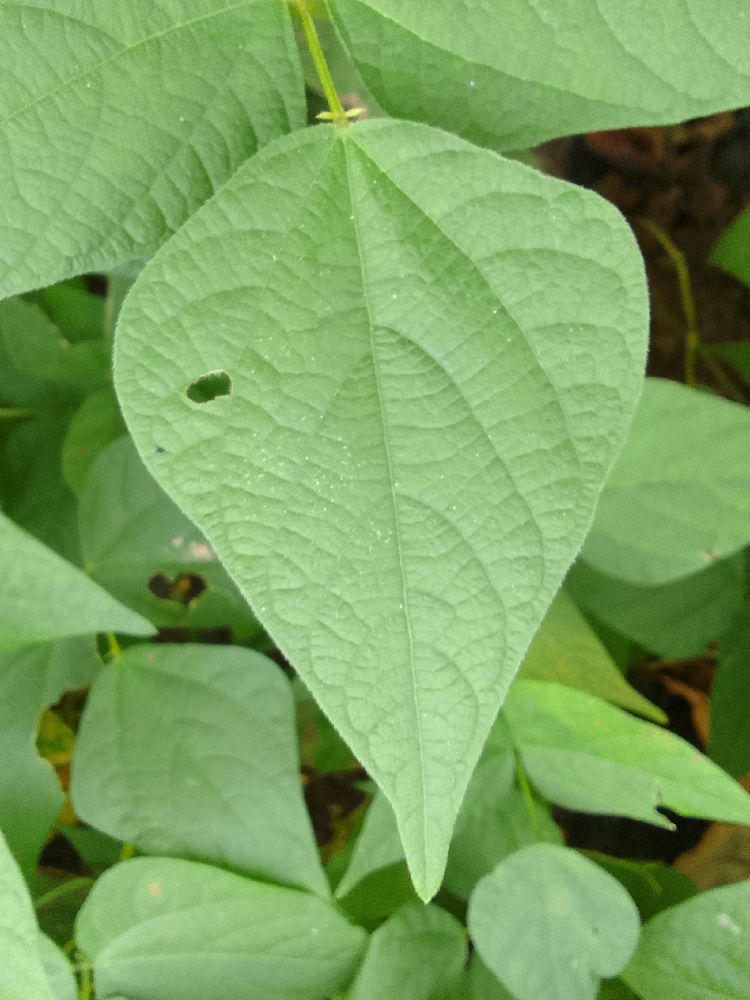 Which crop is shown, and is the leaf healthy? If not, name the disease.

common bean, healthy
